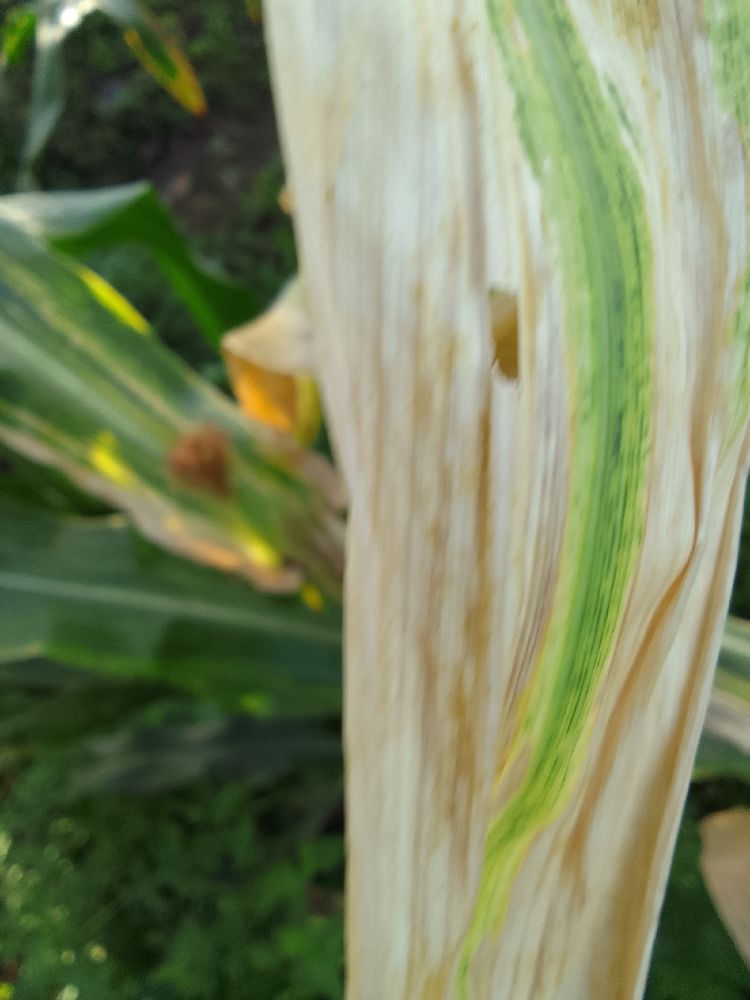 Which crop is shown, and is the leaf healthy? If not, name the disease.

maize, maize lethal necrosis
